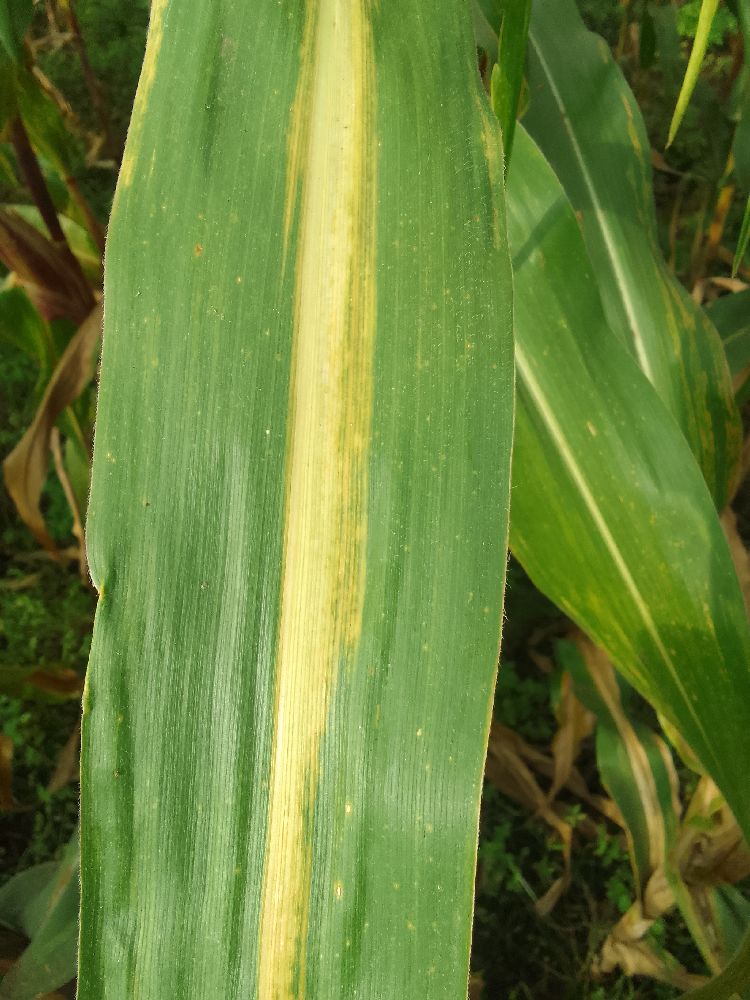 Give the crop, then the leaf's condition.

maize, maize lethal necrosis
